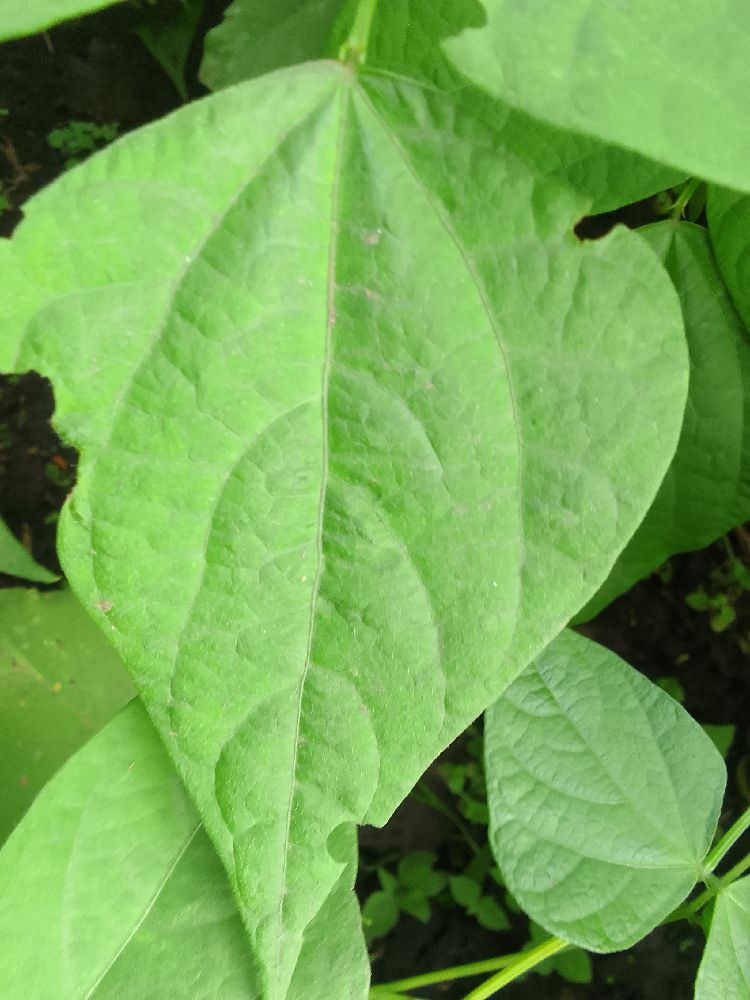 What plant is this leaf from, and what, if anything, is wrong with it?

common bean, healthy
